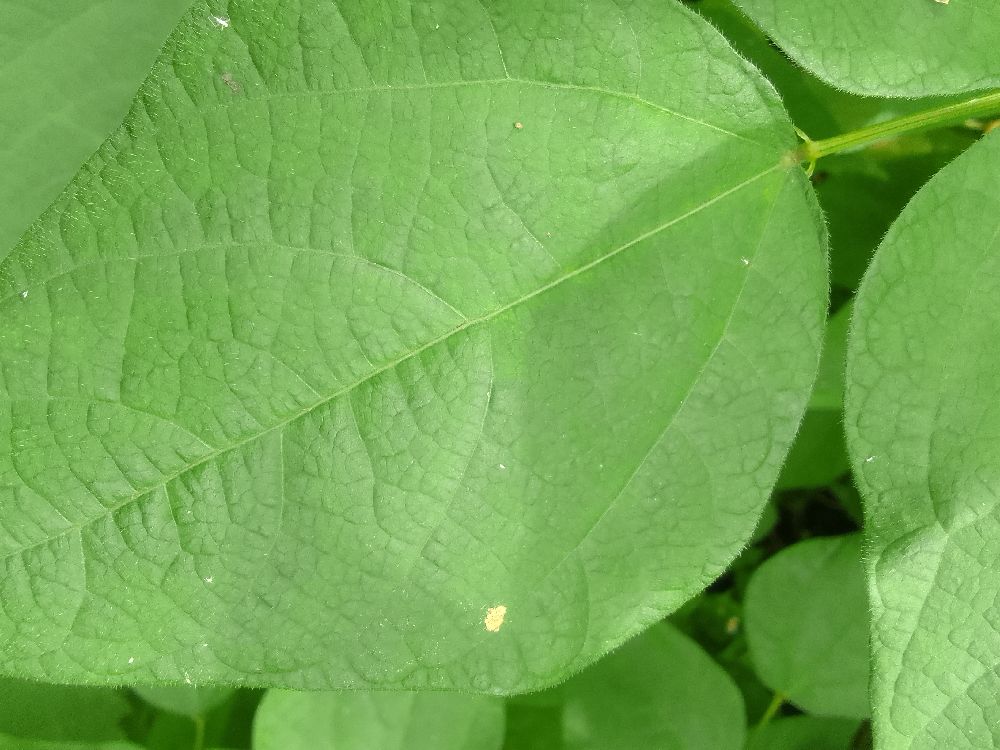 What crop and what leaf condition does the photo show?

common bean, healthy
